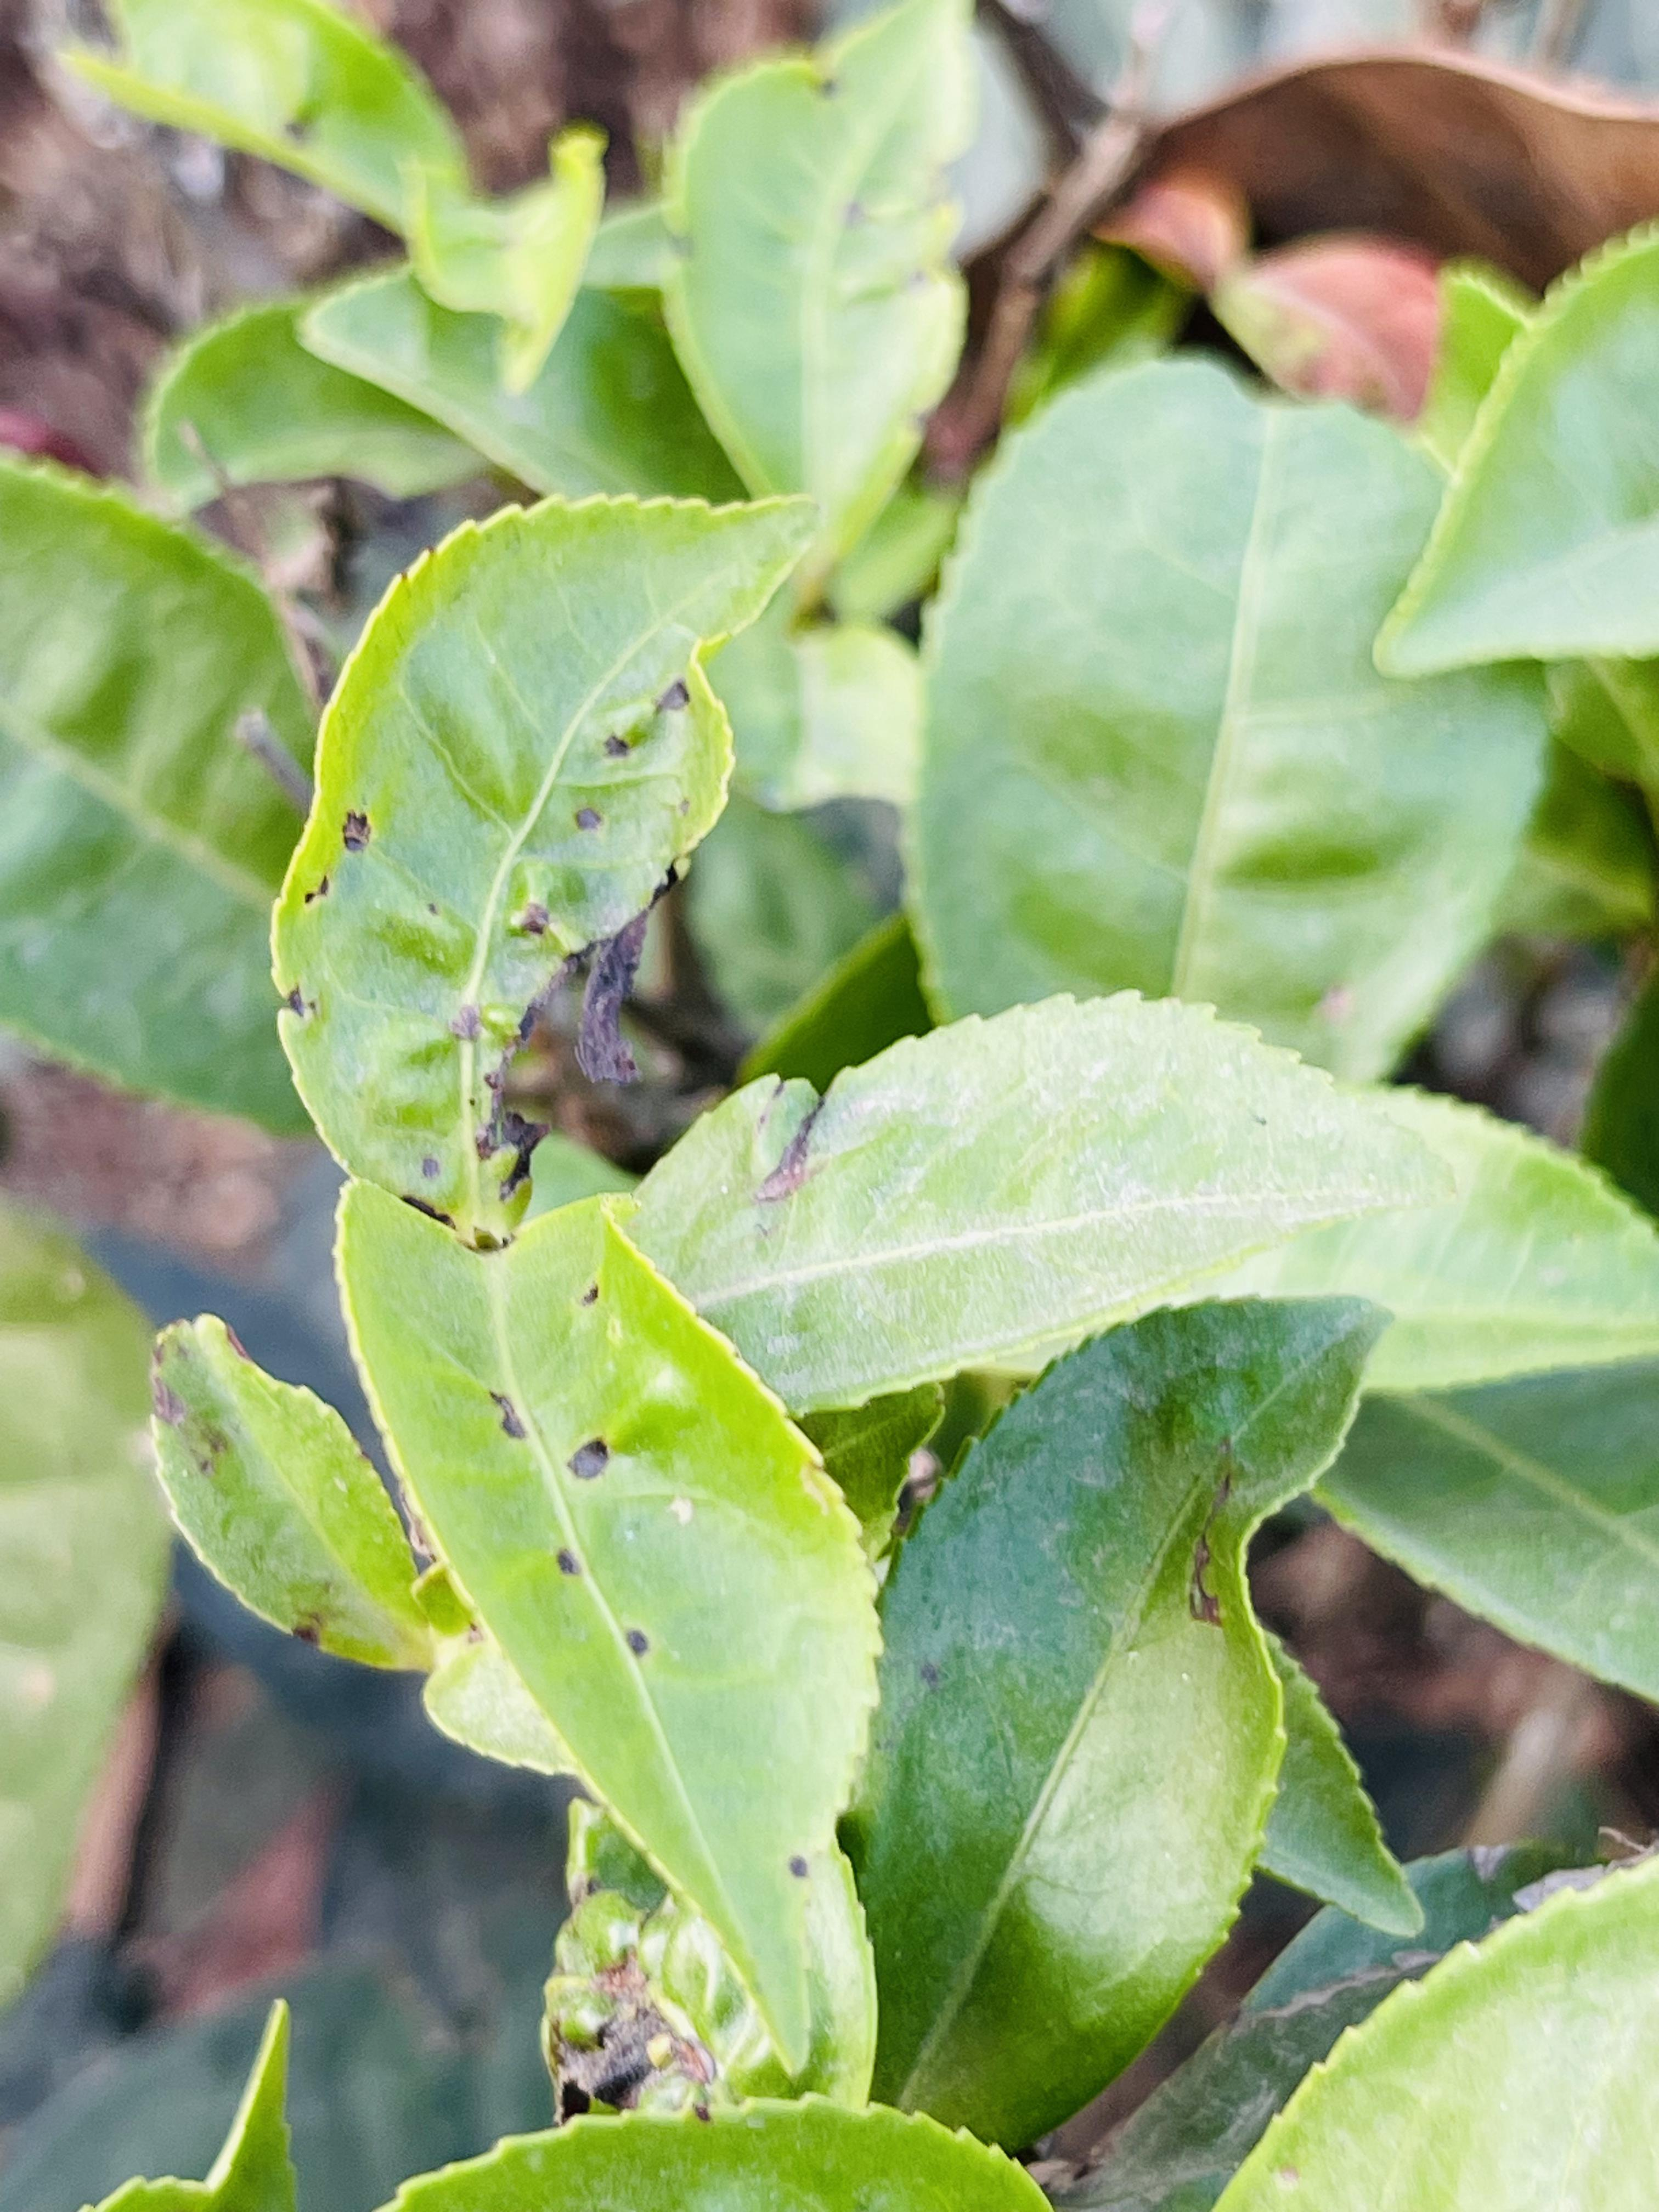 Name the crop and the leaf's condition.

tea, helopeltis
